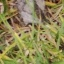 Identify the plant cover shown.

grass
